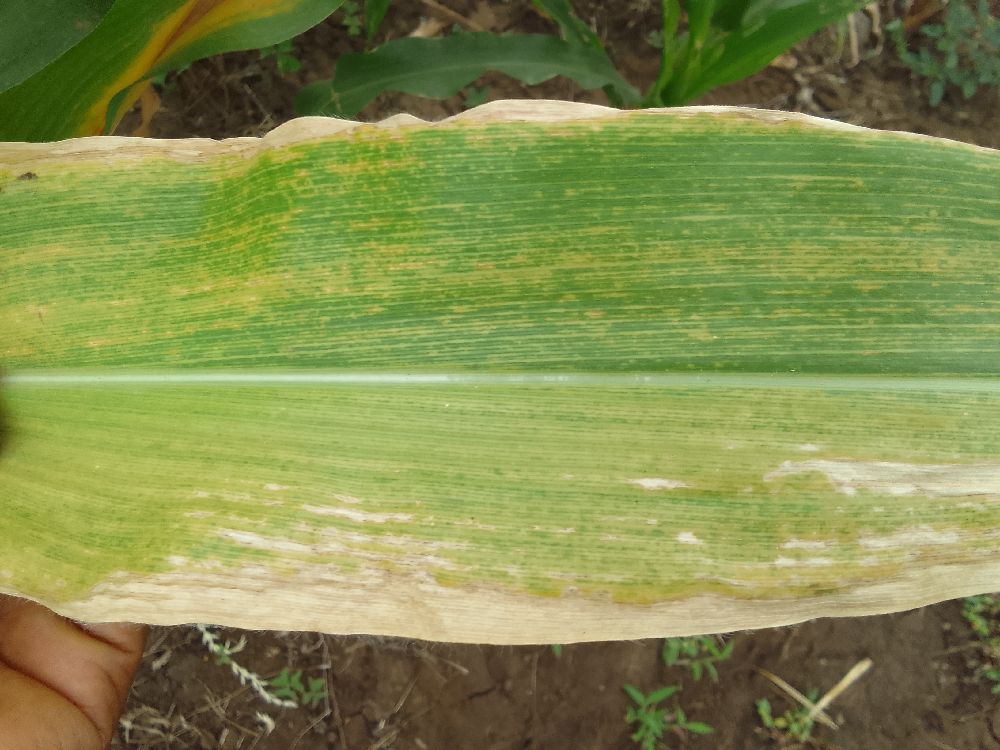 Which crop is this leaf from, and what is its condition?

maize, maize lethal necrosis
